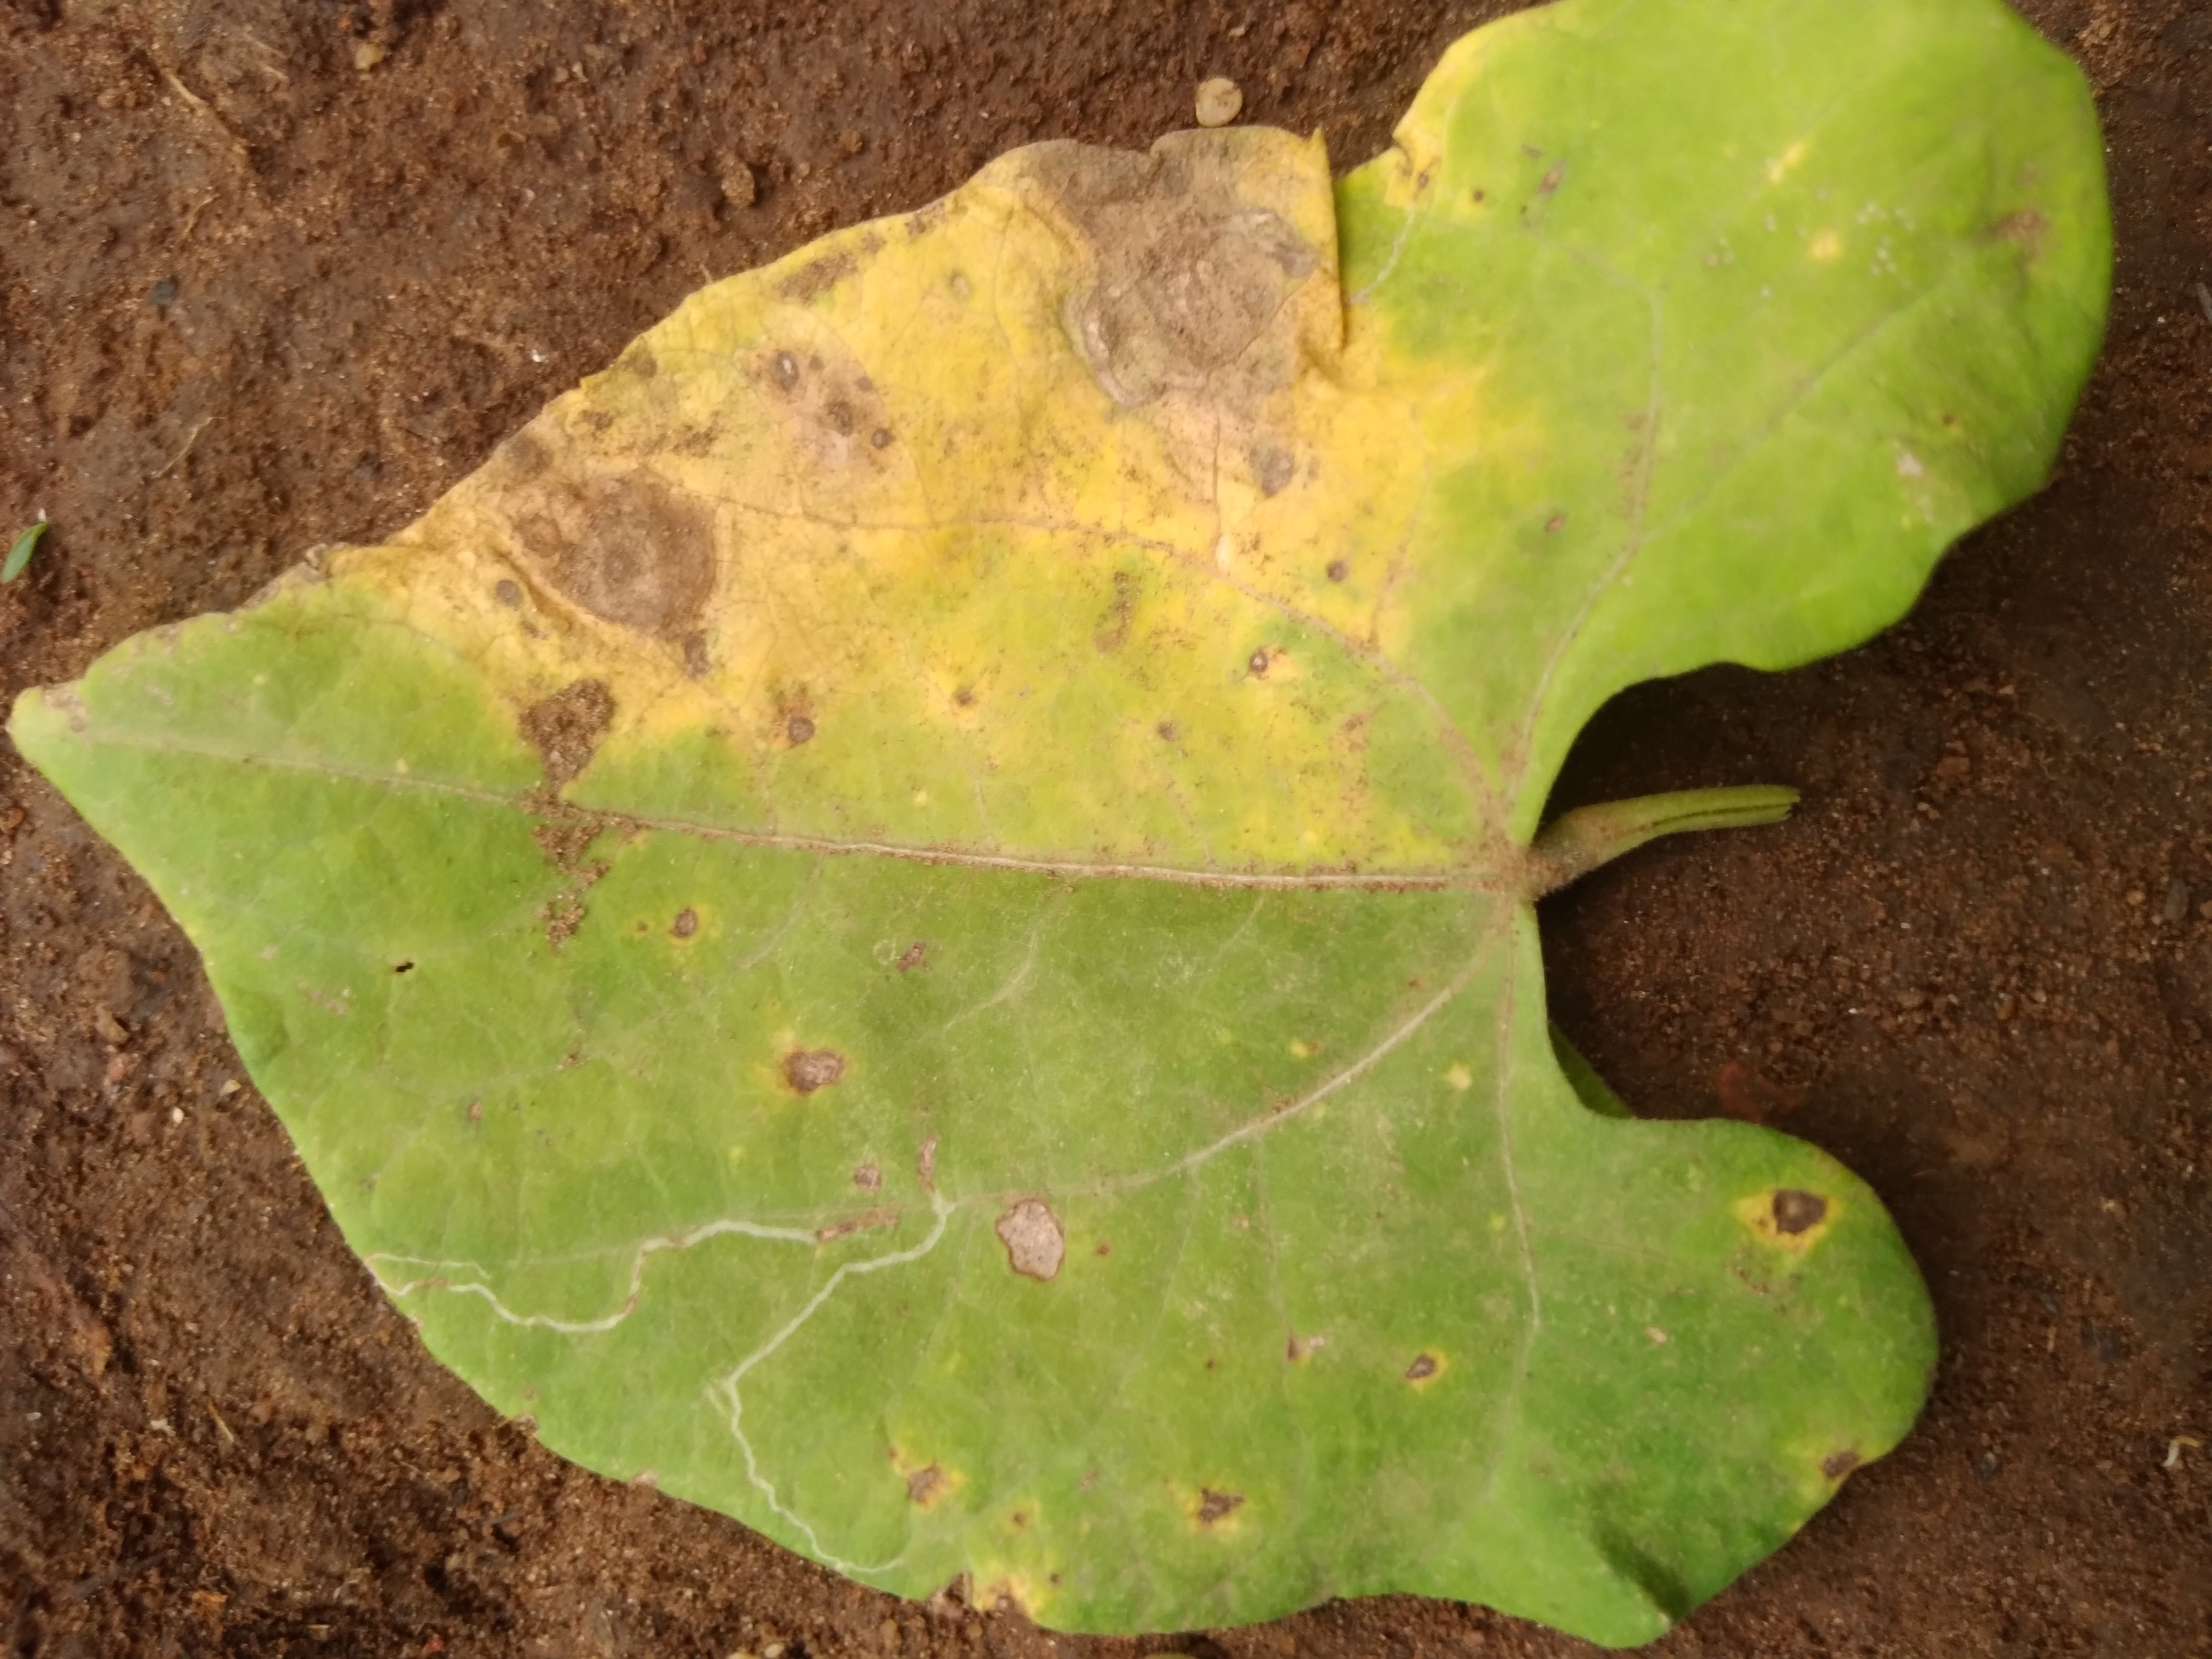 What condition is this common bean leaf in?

rust
